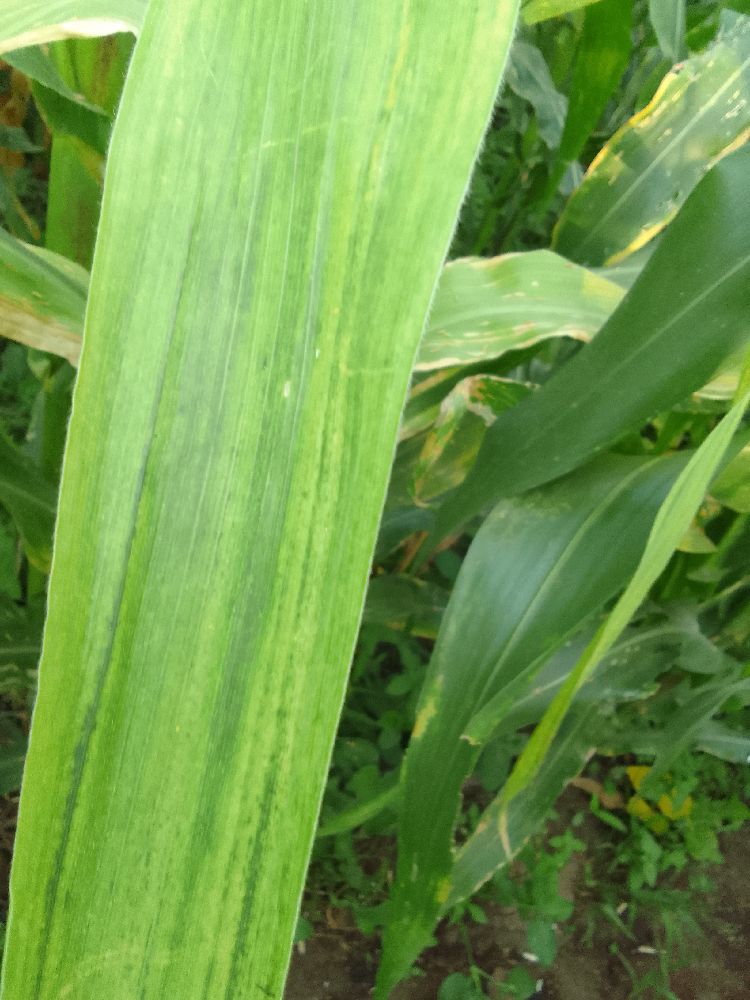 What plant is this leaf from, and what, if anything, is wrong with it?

maize, maize lethal necrosis
